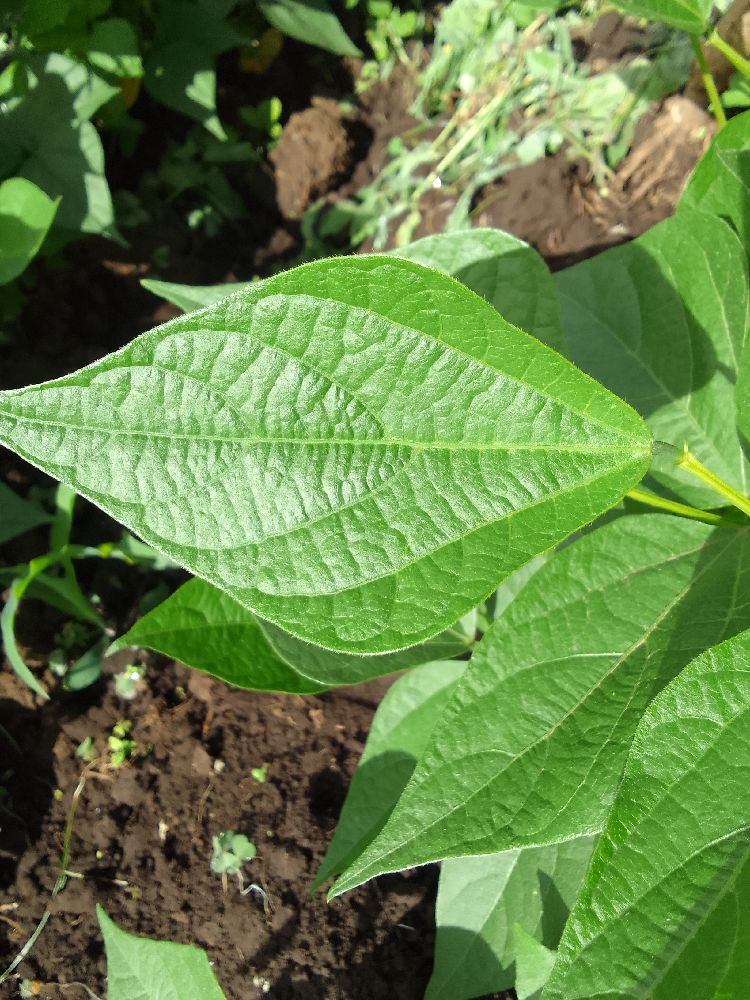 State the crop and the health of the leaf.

common bean, healthy
